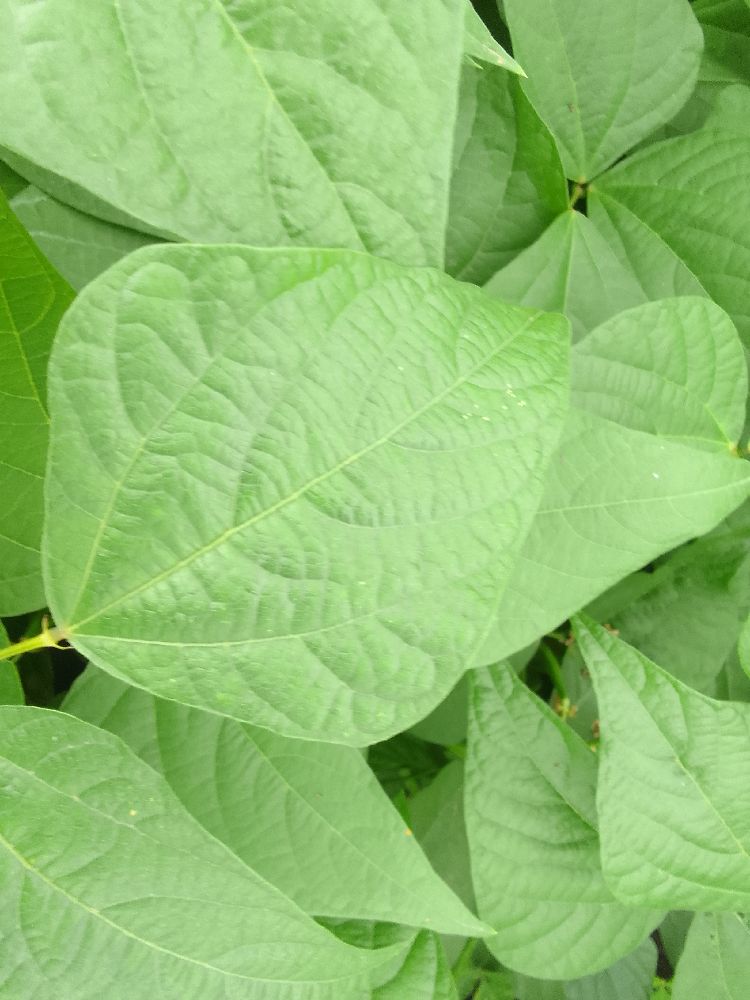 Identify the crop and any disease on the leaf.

common bean, healthy
